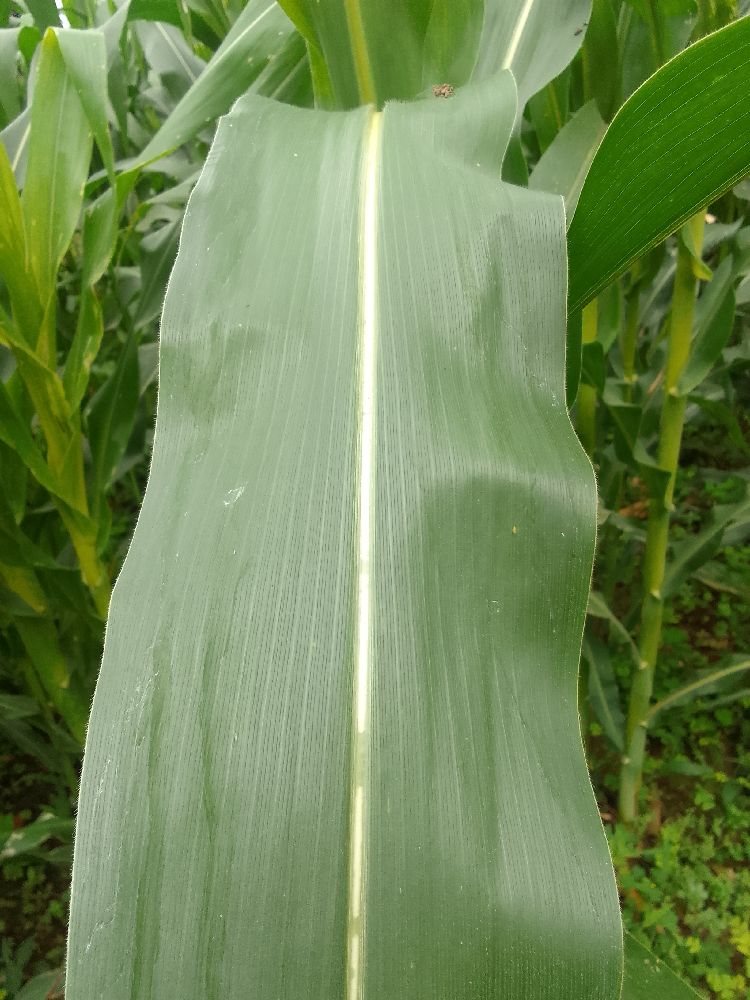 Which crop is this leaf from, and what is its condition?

maize, healthy
